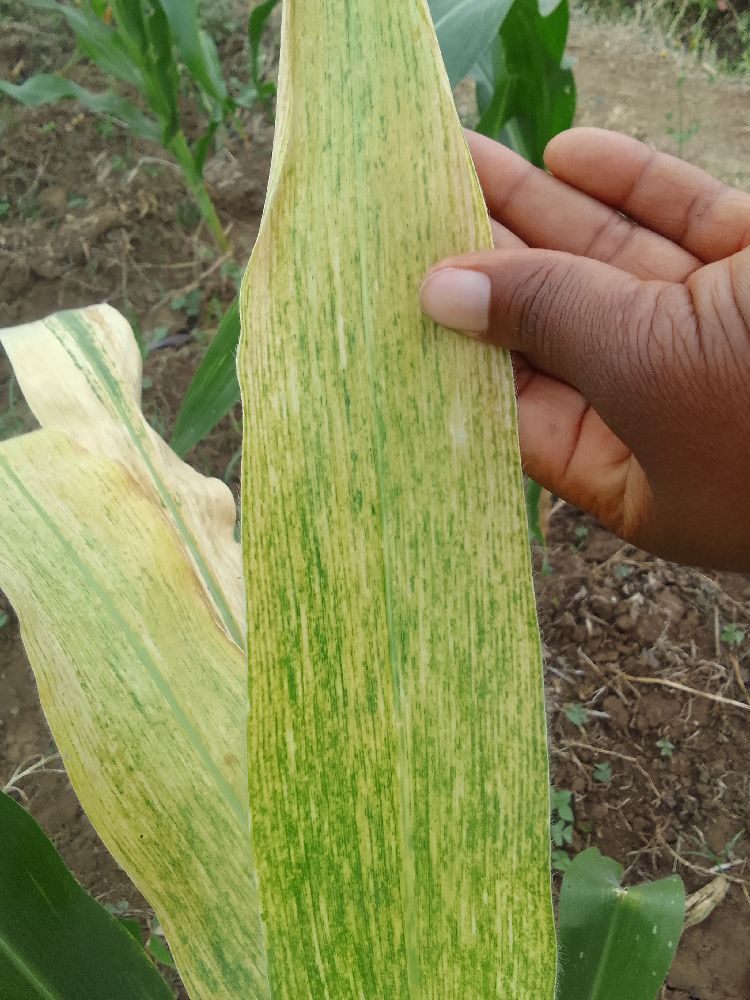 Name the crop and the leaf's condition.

maize, maize lethal necrosis
